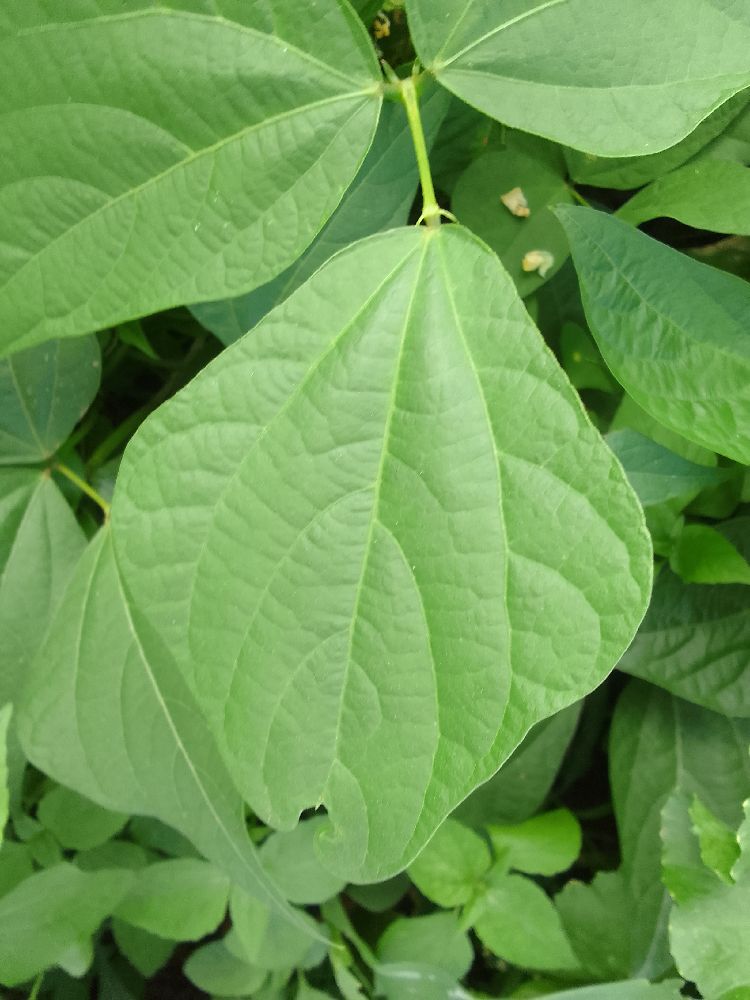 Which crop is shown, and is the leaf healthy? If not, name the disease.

common bean, healthy
